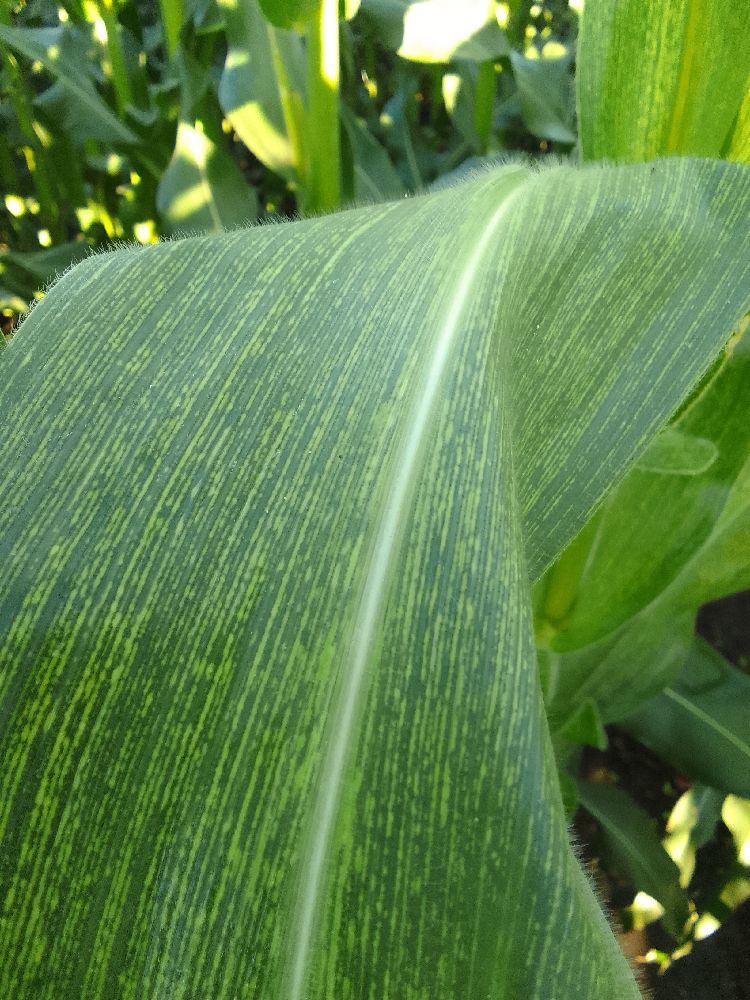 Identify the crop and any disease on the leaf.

maize, maize streak virus
